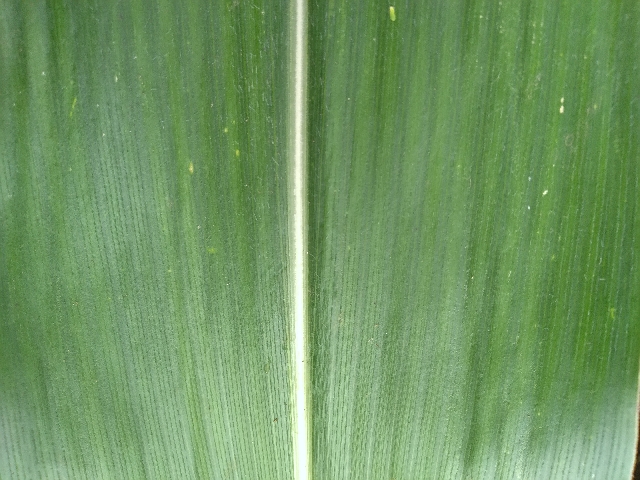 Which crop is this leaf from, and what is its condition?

maize, healthy
